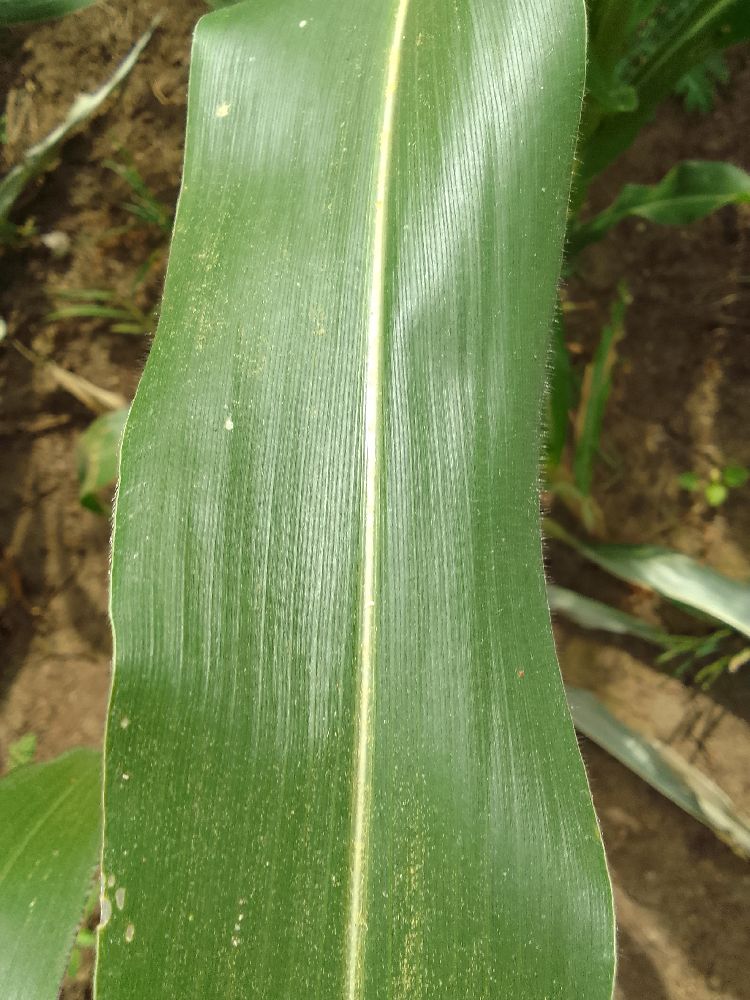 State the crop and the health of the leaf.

maize, healthy
